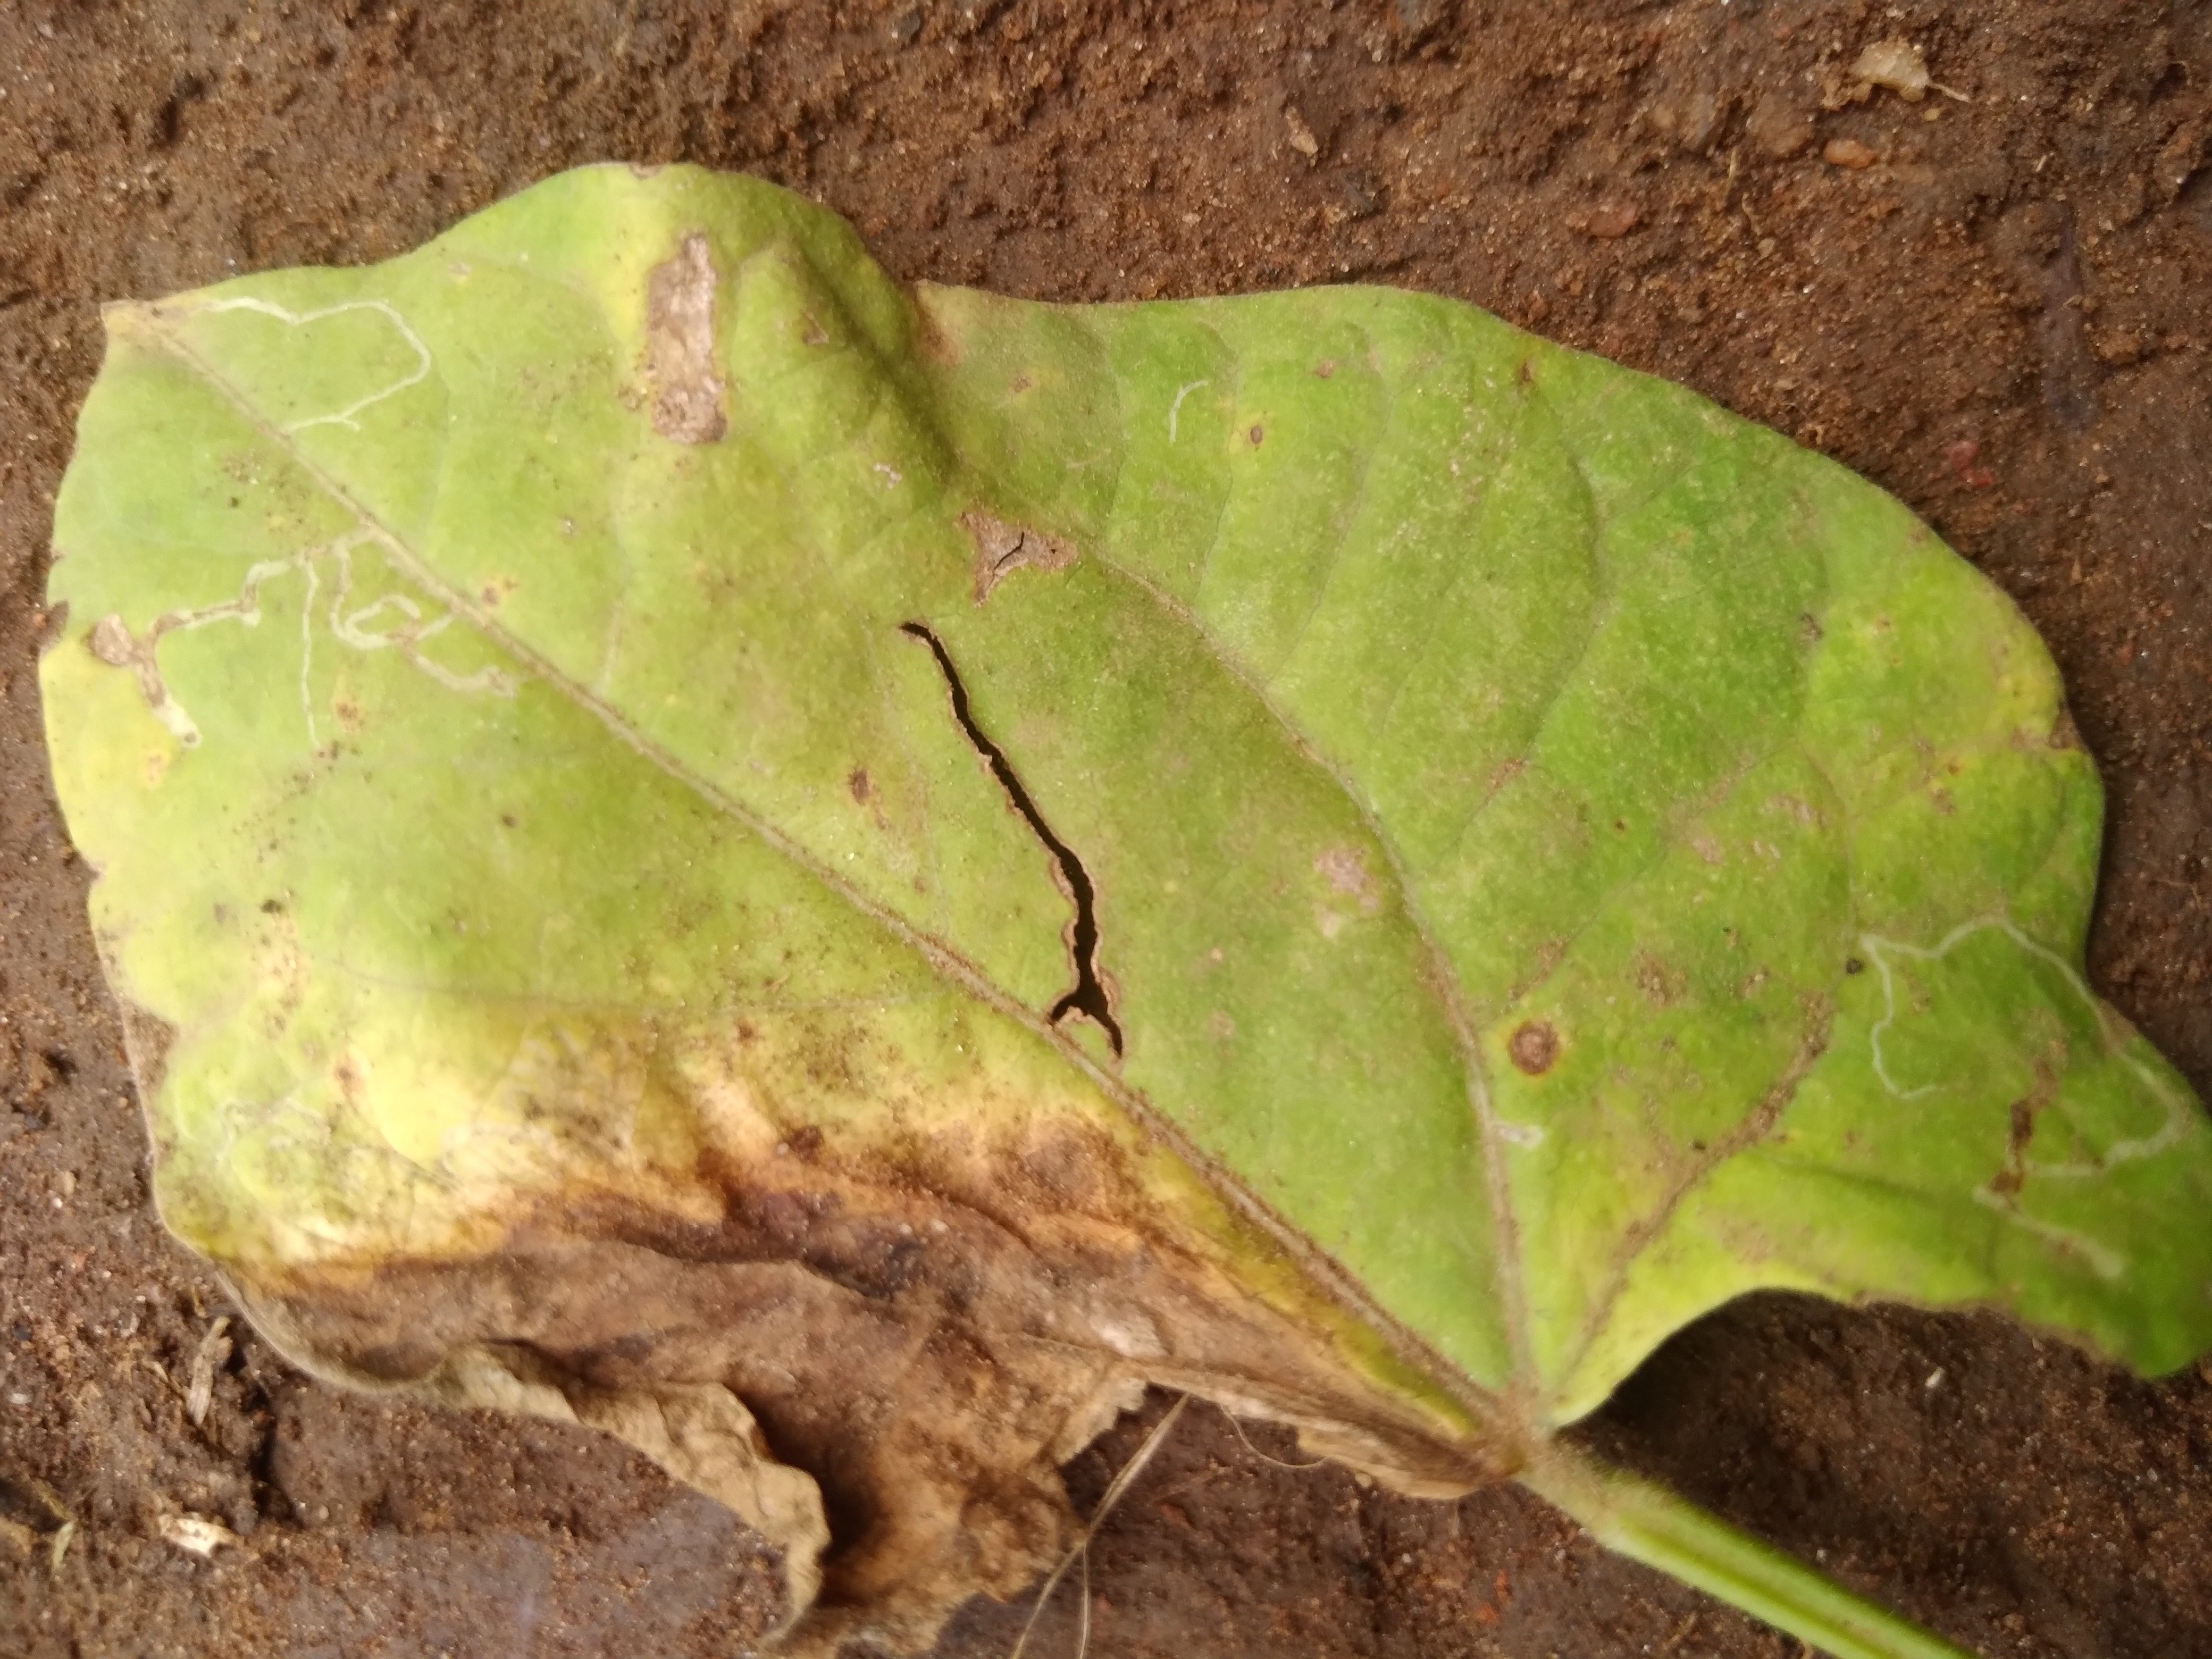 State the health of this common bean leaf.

rust
